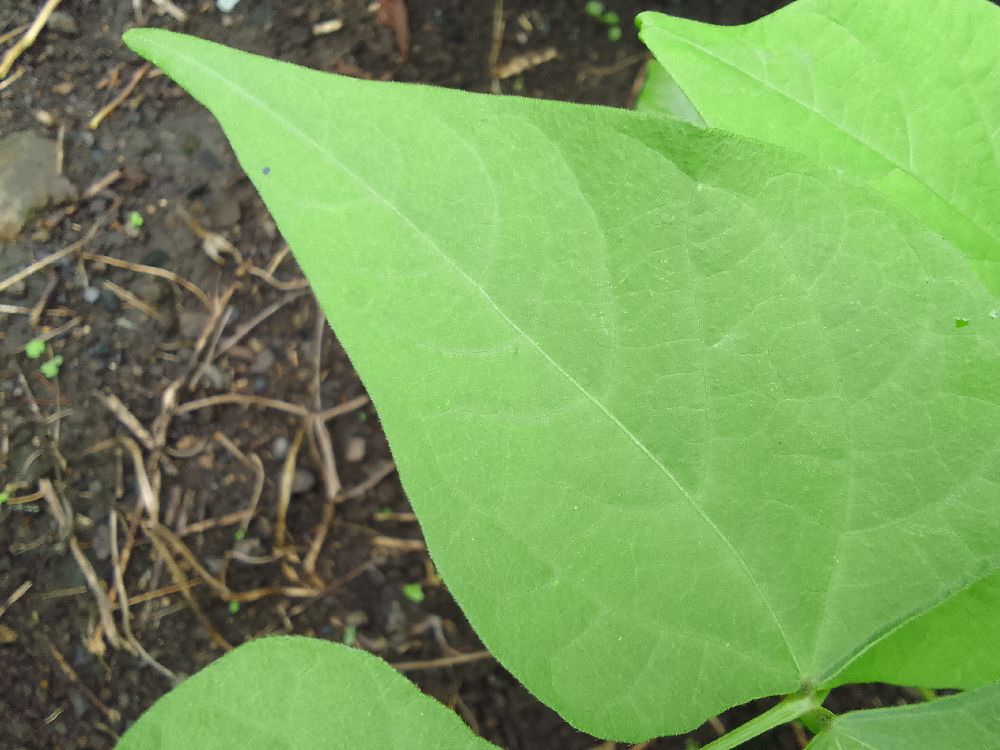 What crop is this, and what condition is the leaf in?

common bean, healthy
